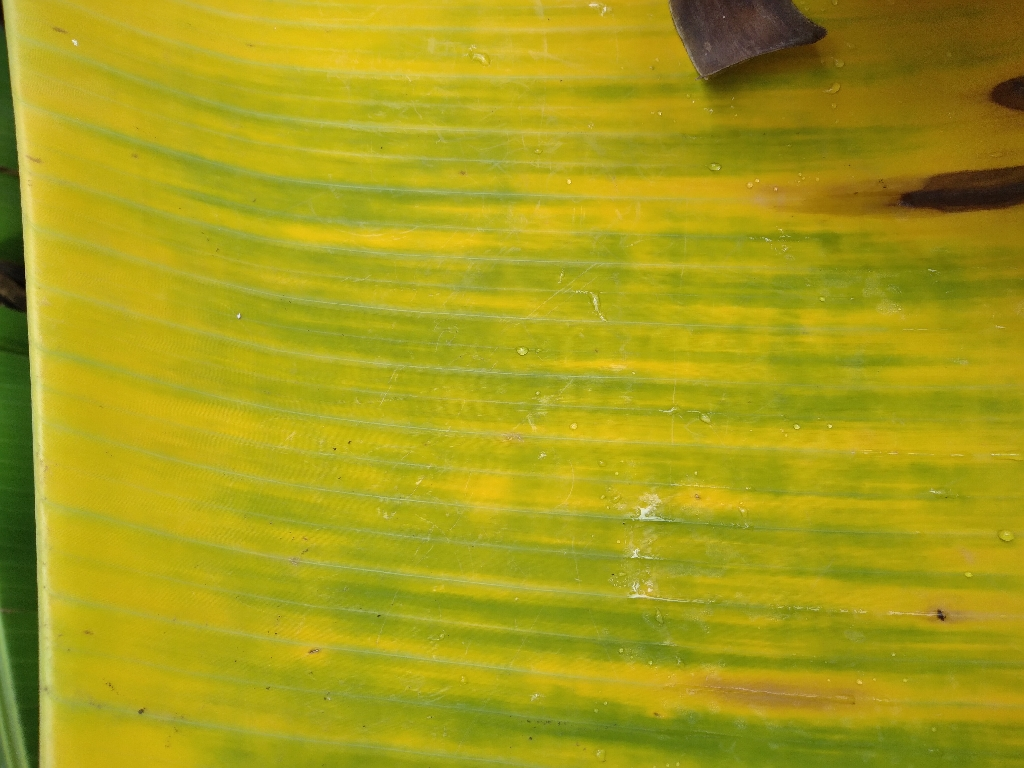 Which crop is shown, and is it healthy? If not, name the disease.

banana, fusarium wilt race 1
